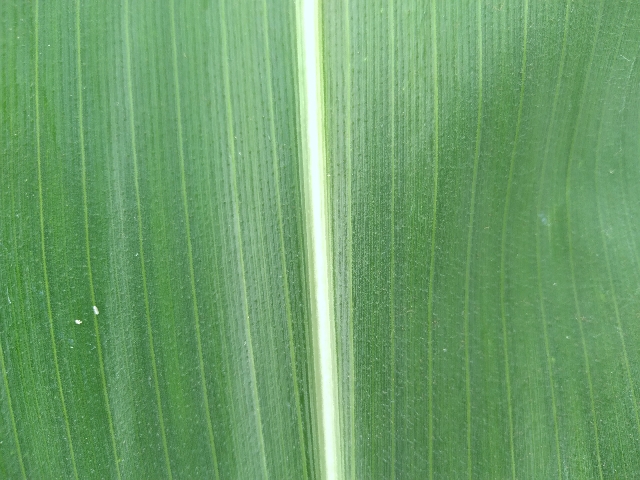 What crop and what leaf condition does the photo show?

maize, healthy
